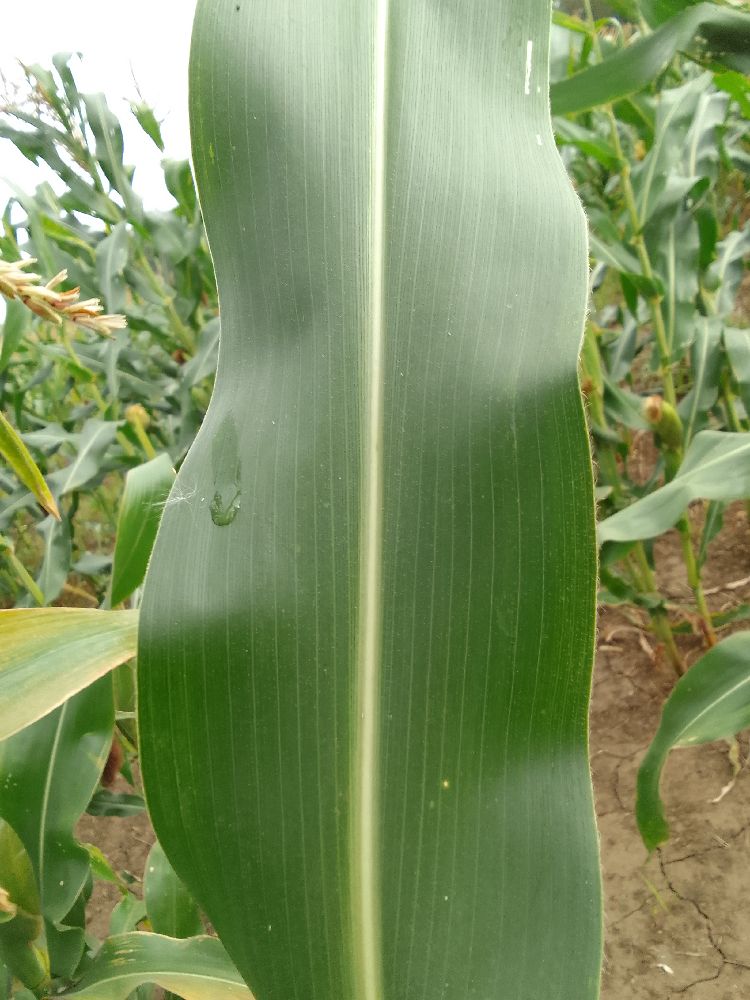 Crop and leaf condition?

maize, healthy
